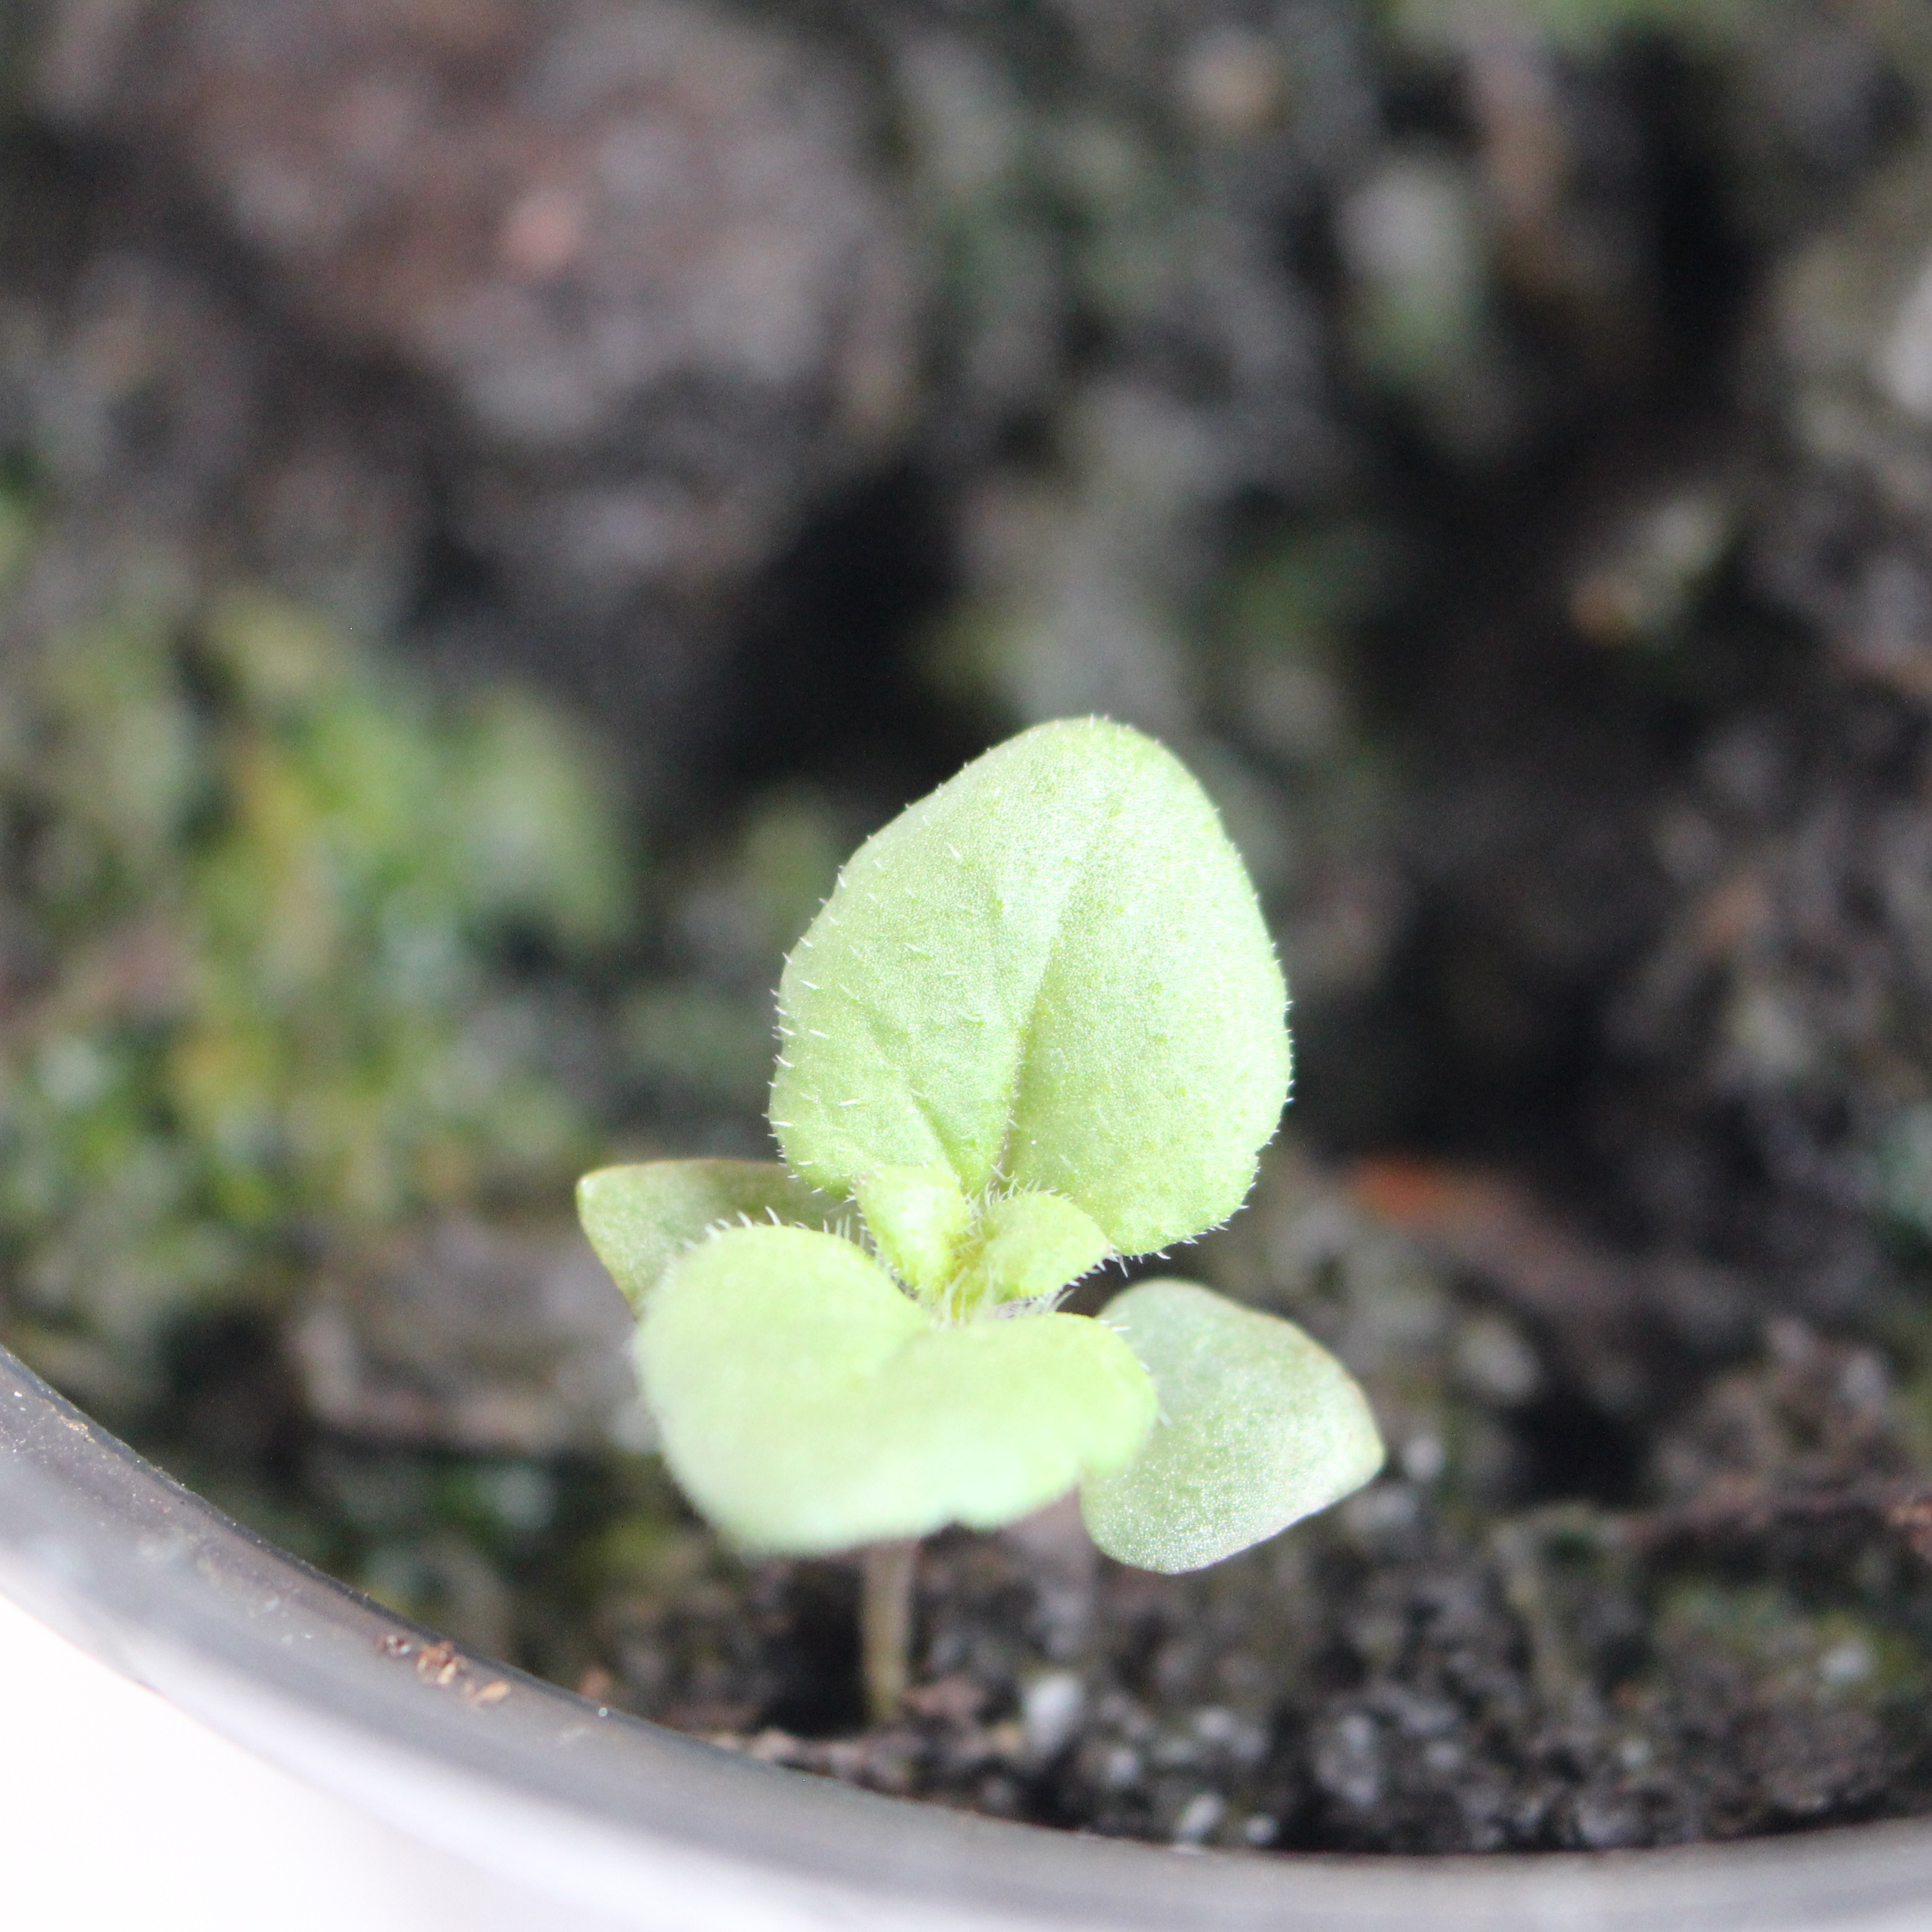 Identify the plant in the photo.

Veronica persica
